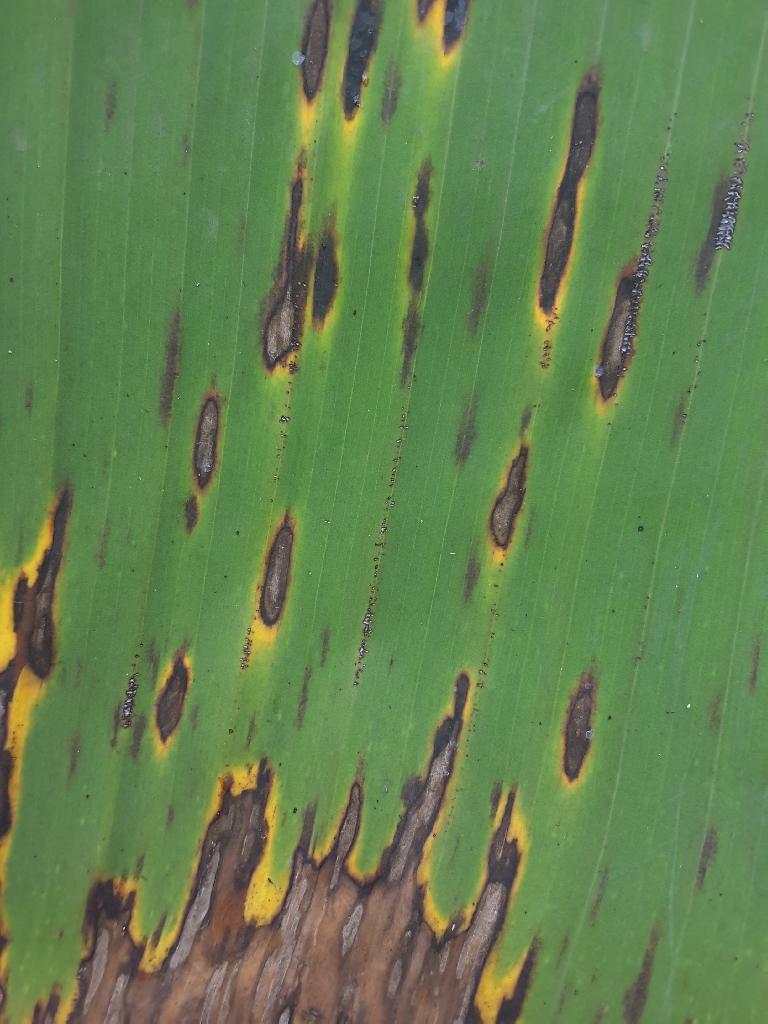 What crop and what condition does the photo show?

banana, black sigatoka
